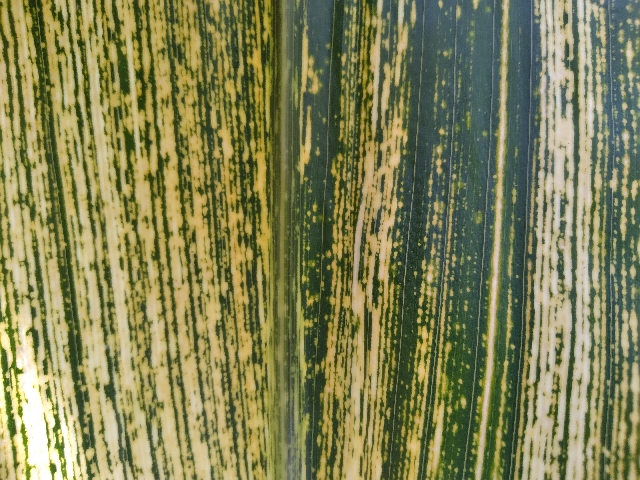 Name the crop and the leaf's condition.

maize, maize streak virus
